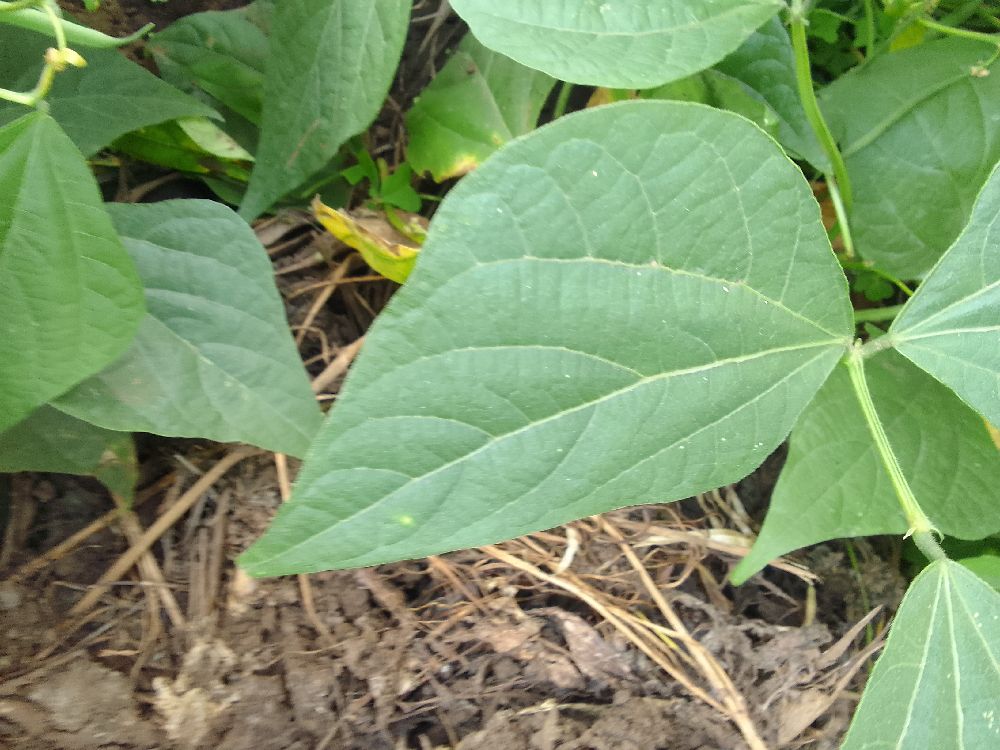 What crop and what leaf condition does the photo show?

common bean, healthy
